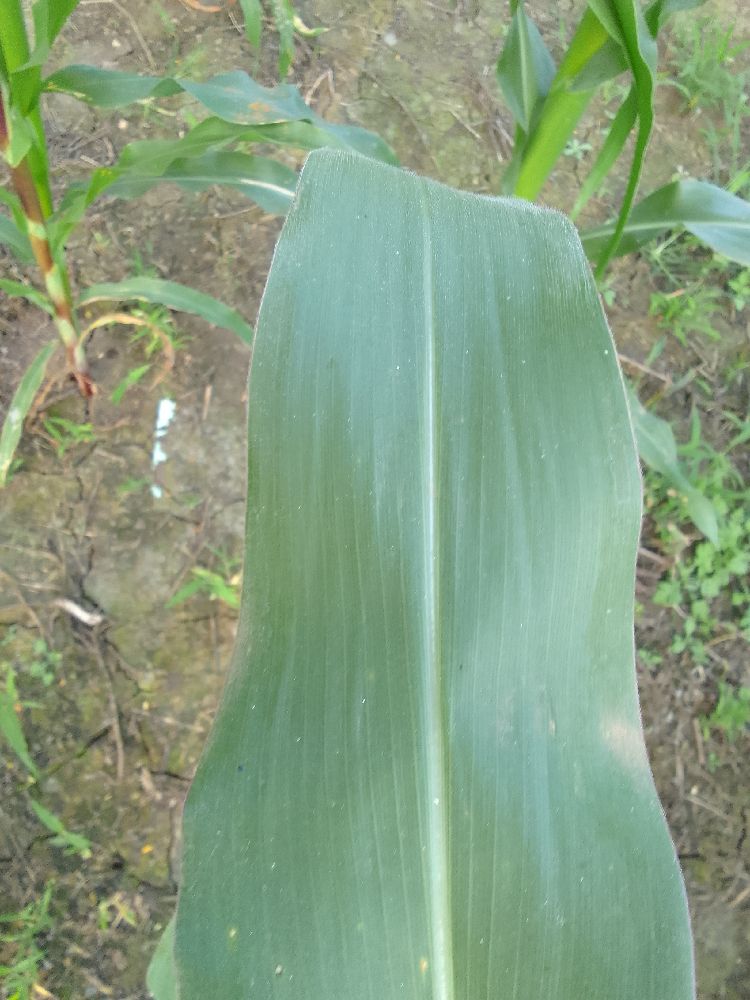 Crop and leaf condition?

maize, healthy
